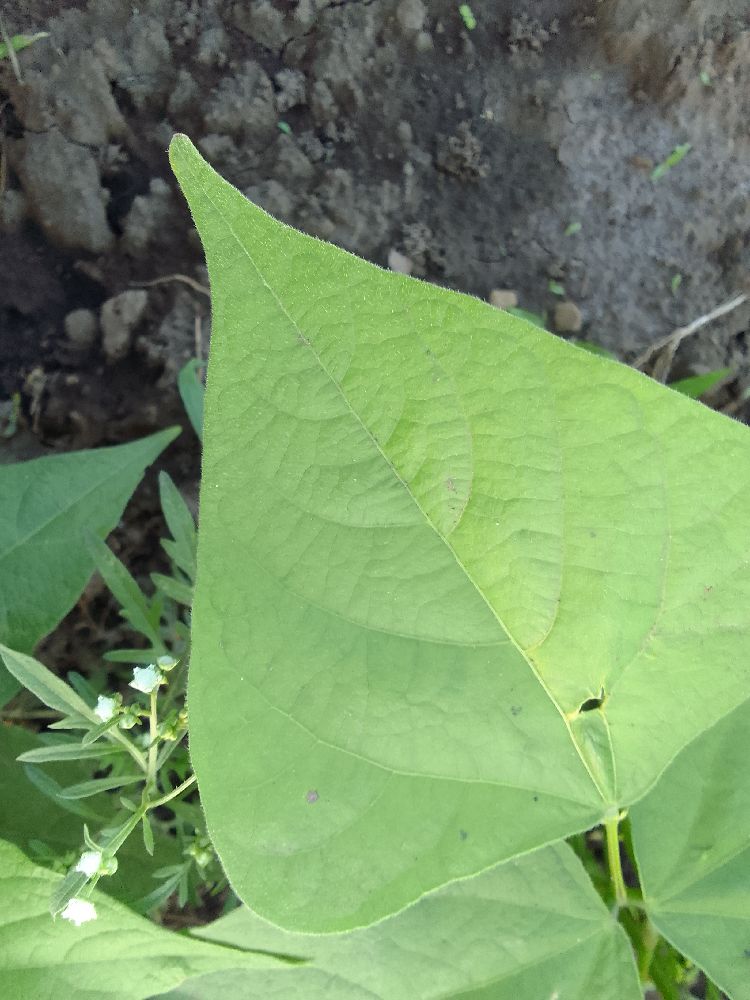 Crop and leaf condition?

common bean, healthy
